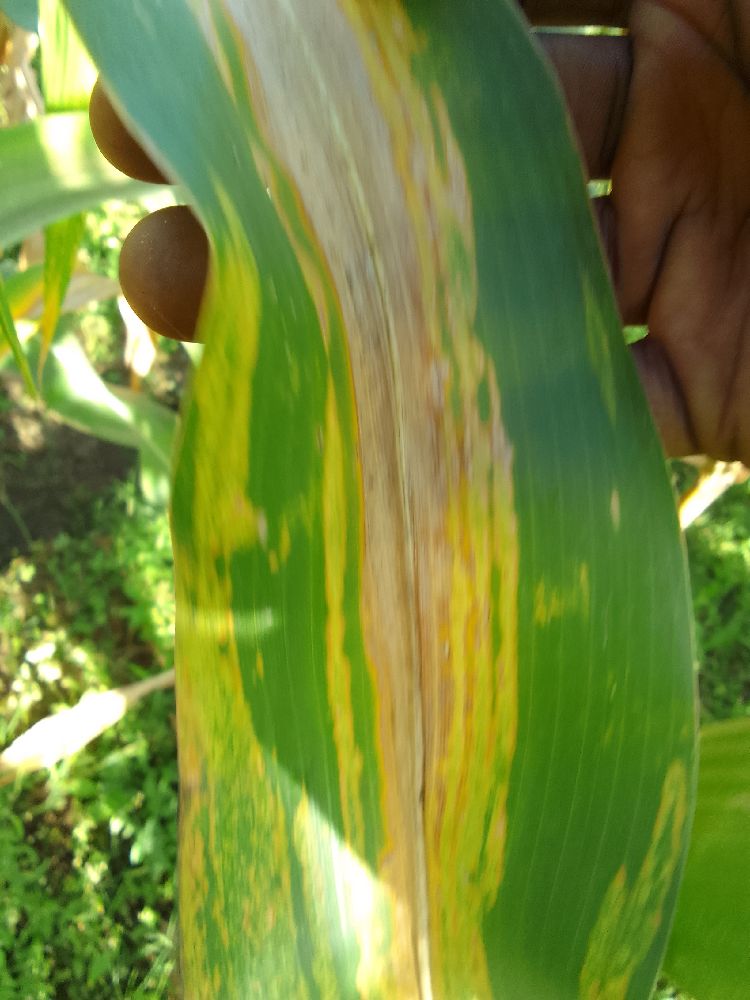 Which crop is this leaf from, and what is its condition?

maize, maize lethal necrosis
